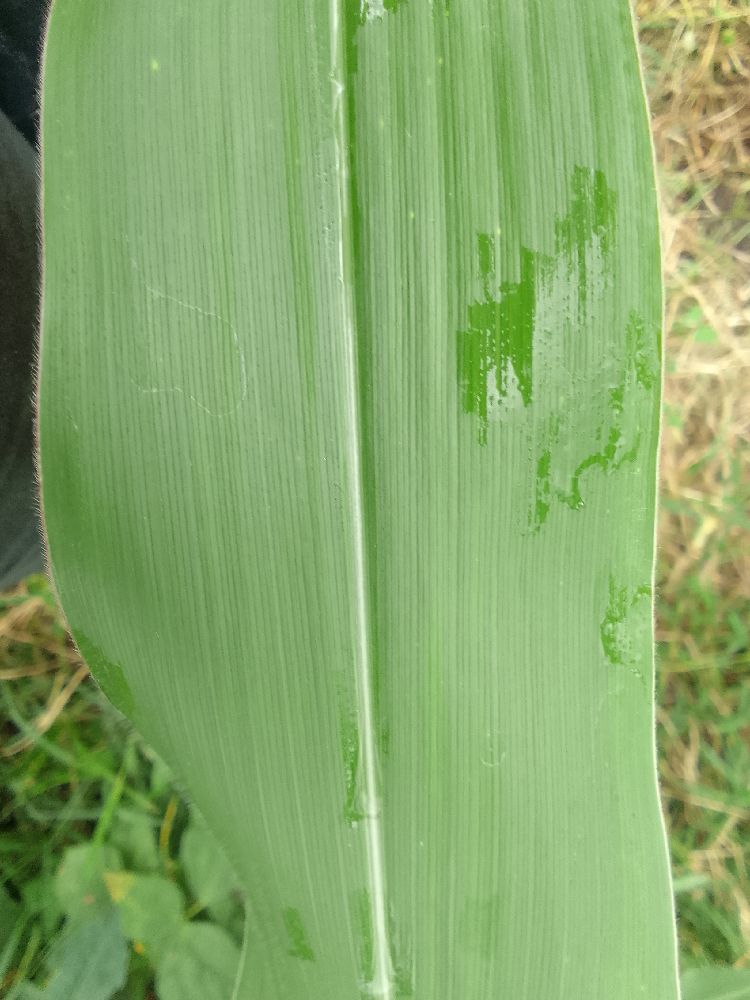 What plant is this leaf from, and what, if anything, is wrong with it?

maize, healthy
